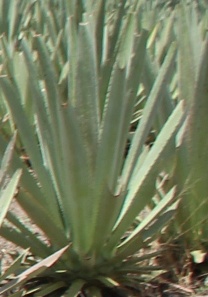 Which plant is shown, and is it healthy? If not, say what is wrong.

agave, spotted
